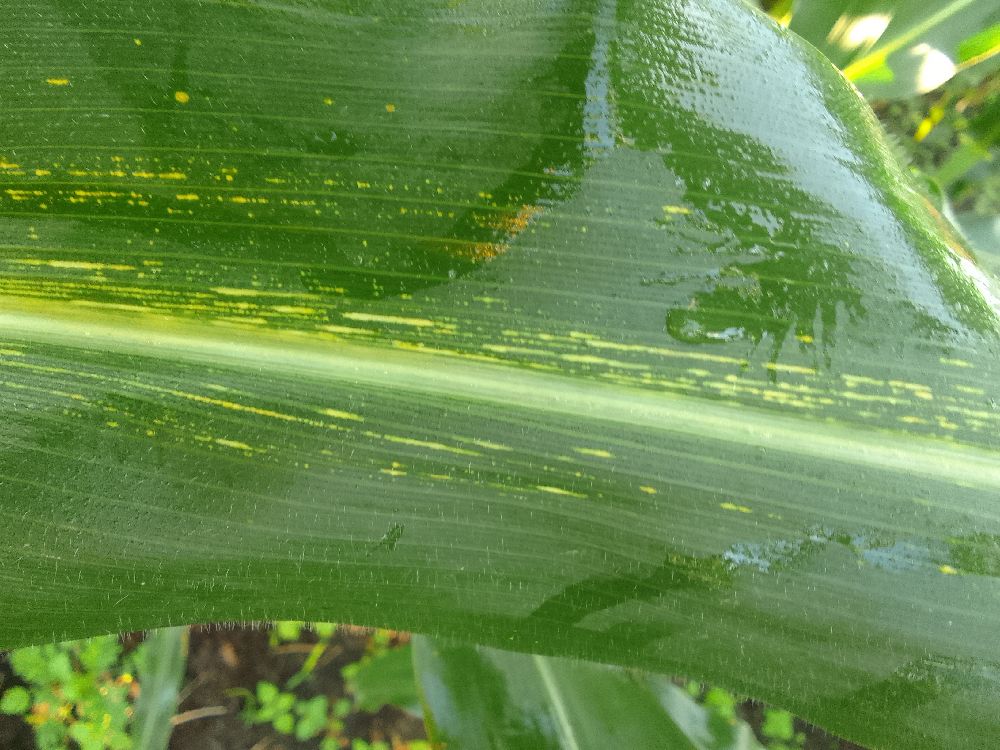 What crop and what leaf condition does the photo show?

maize, maize streak virus
